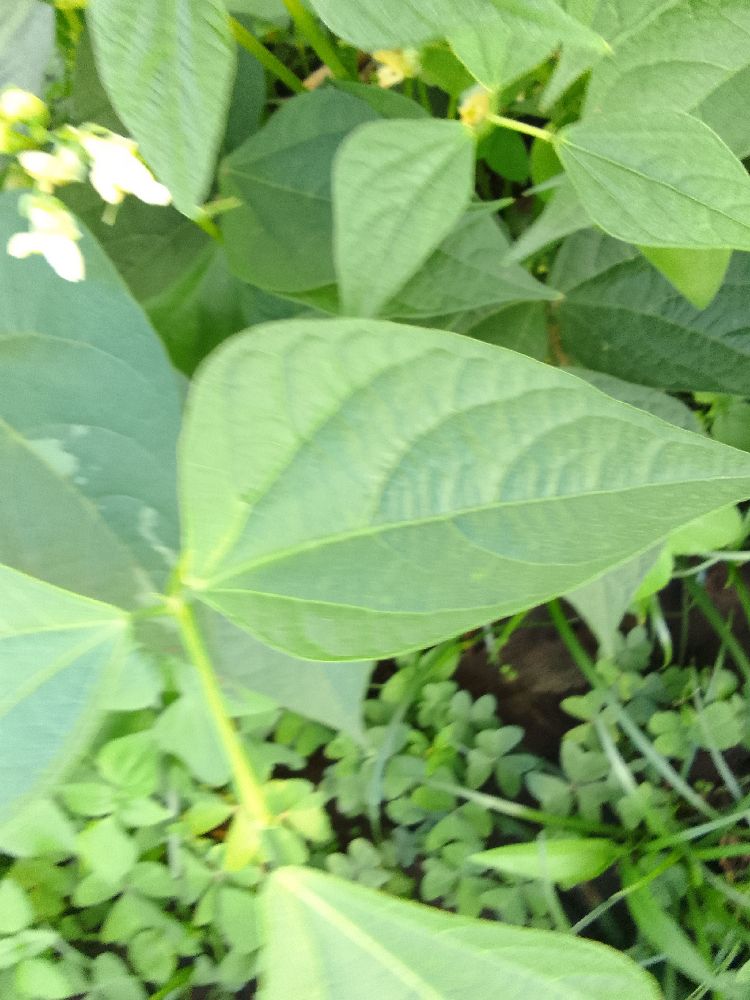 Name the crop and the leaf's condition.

common bean, healthy
